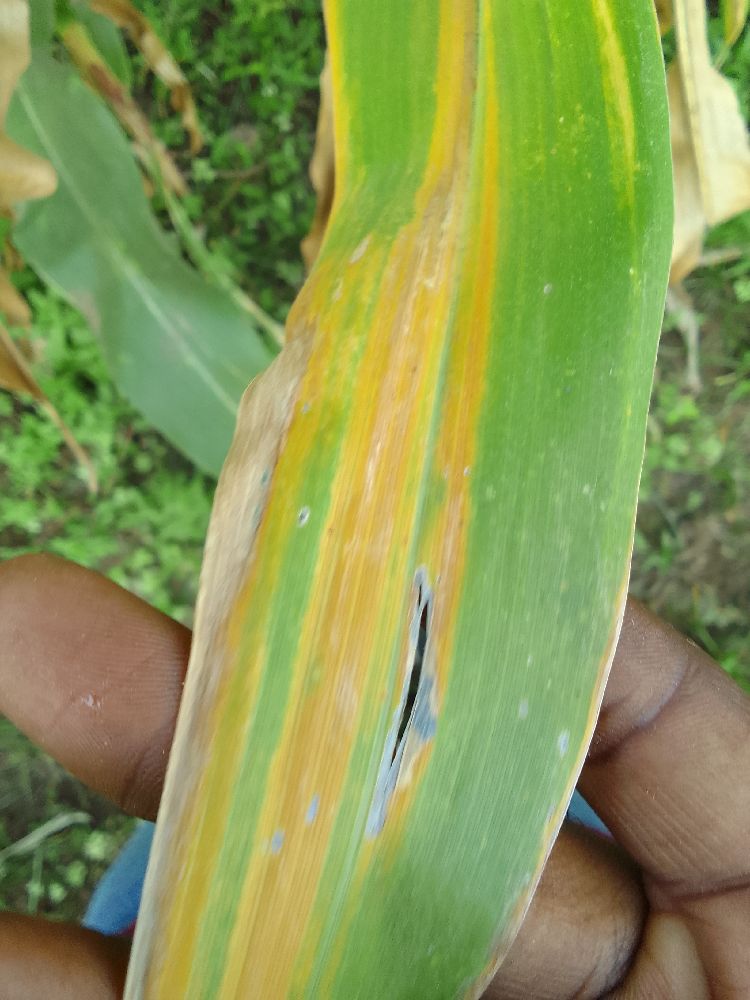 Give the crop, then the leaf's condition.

maize, maize lethal necrosis
